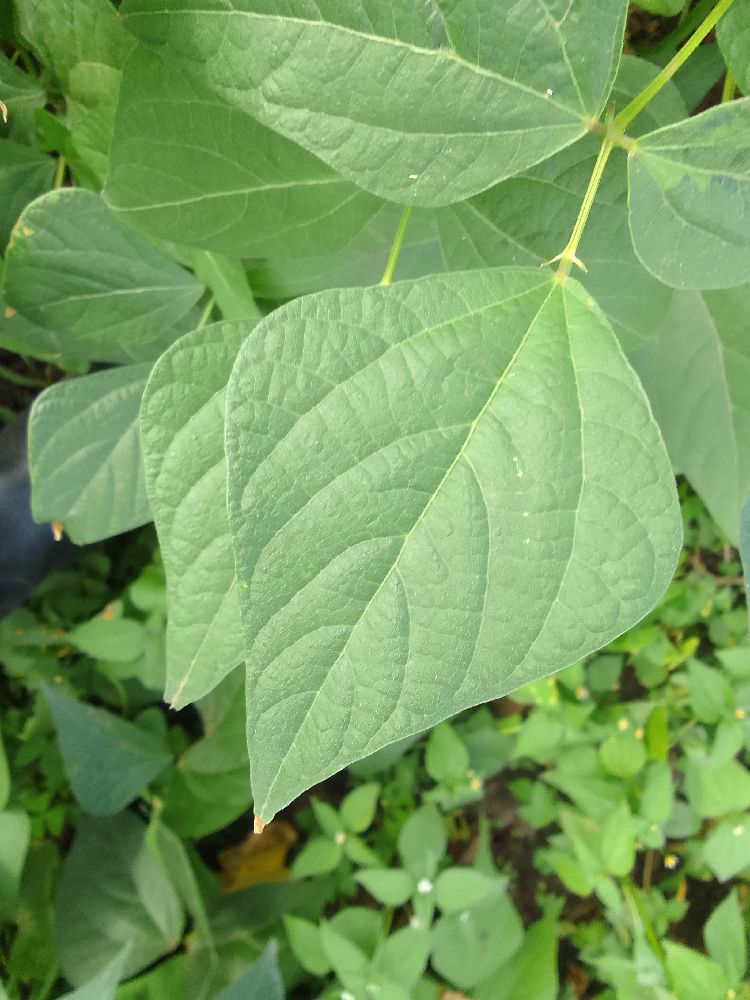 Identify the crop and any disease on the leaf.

common bean, healthy
